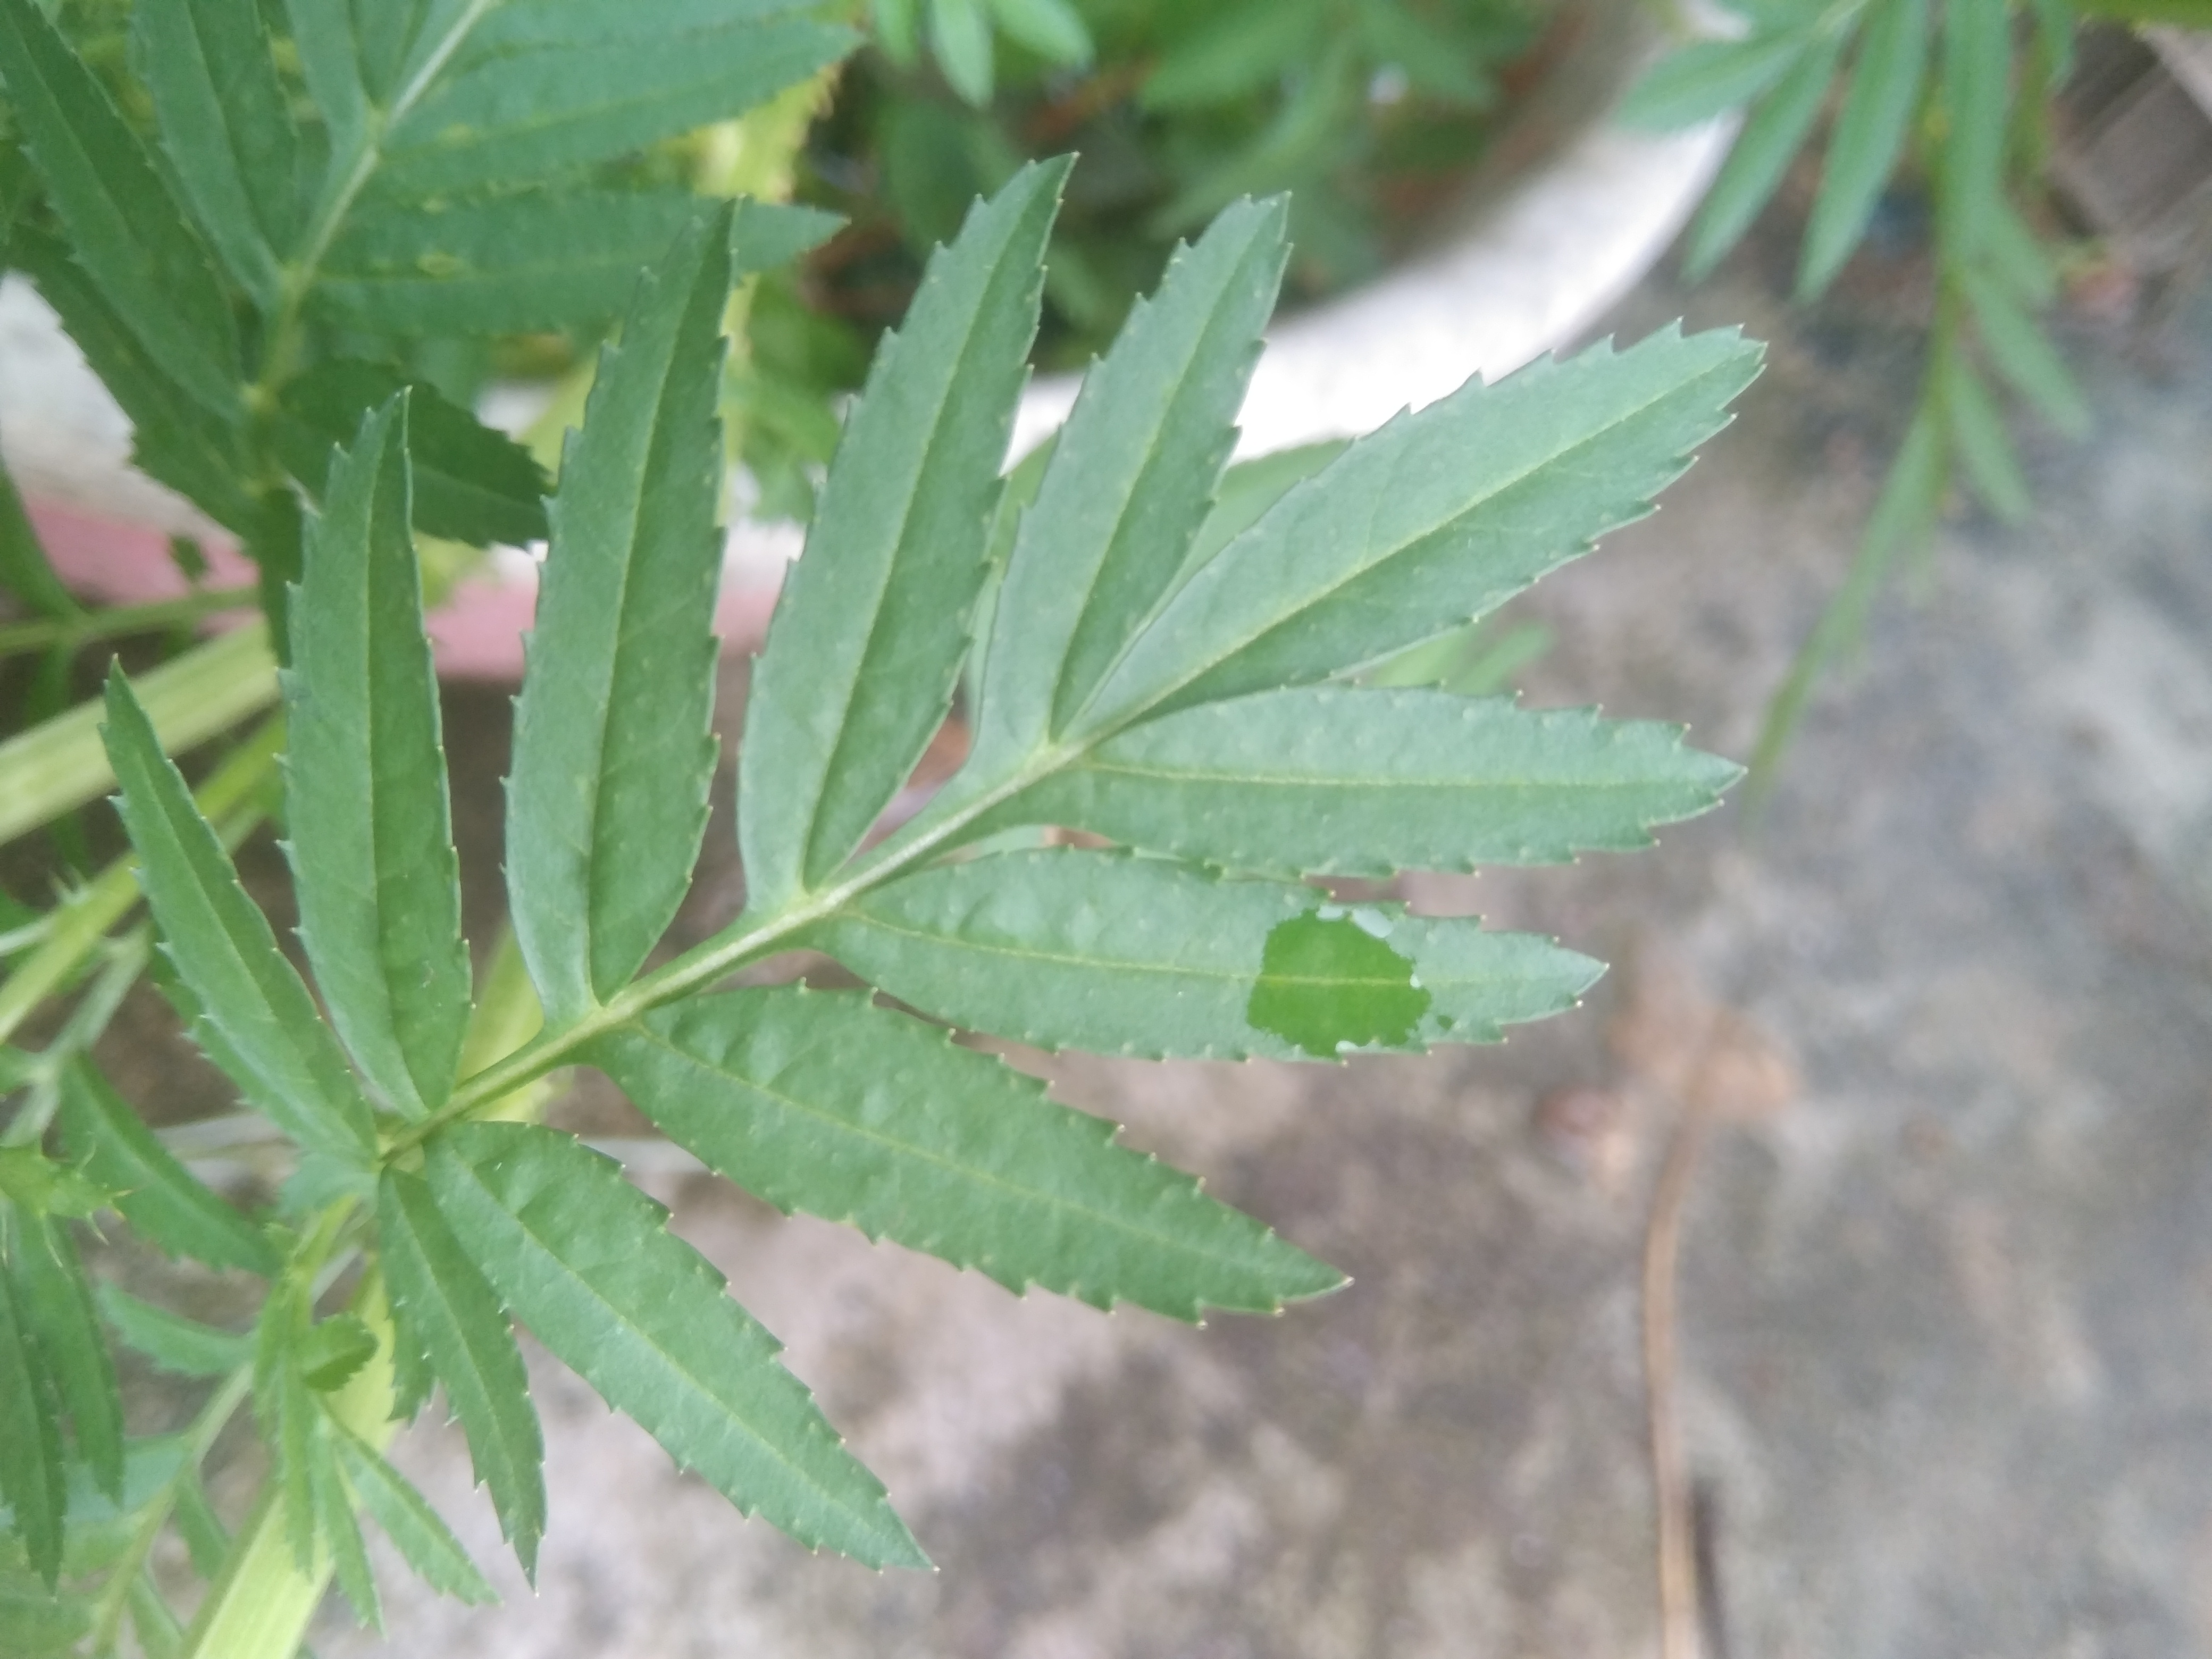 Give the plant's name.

marigold
